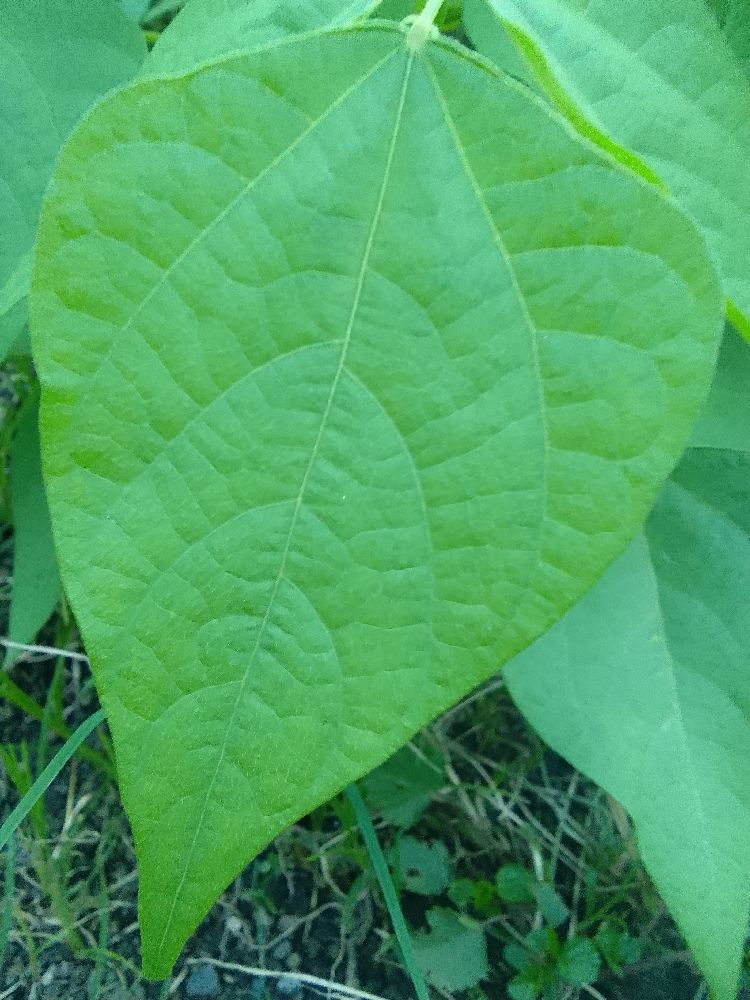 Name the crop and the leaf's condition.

common bean, healthy
